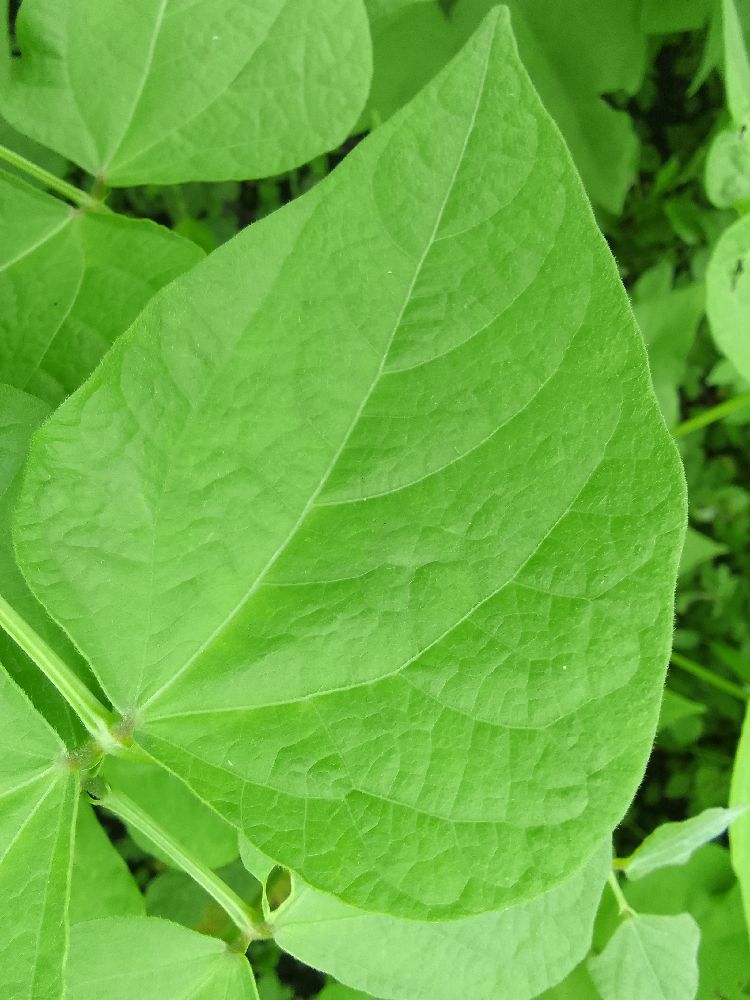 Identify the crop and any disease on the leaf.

common bean, healthy
